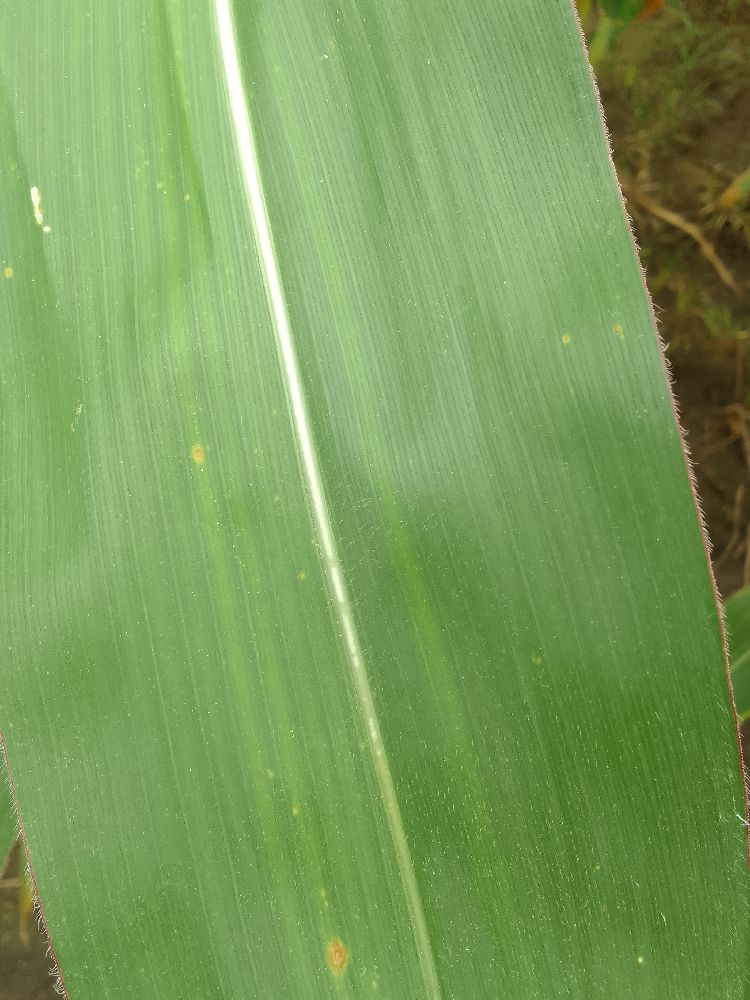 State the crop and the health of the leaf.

maize, healthy
